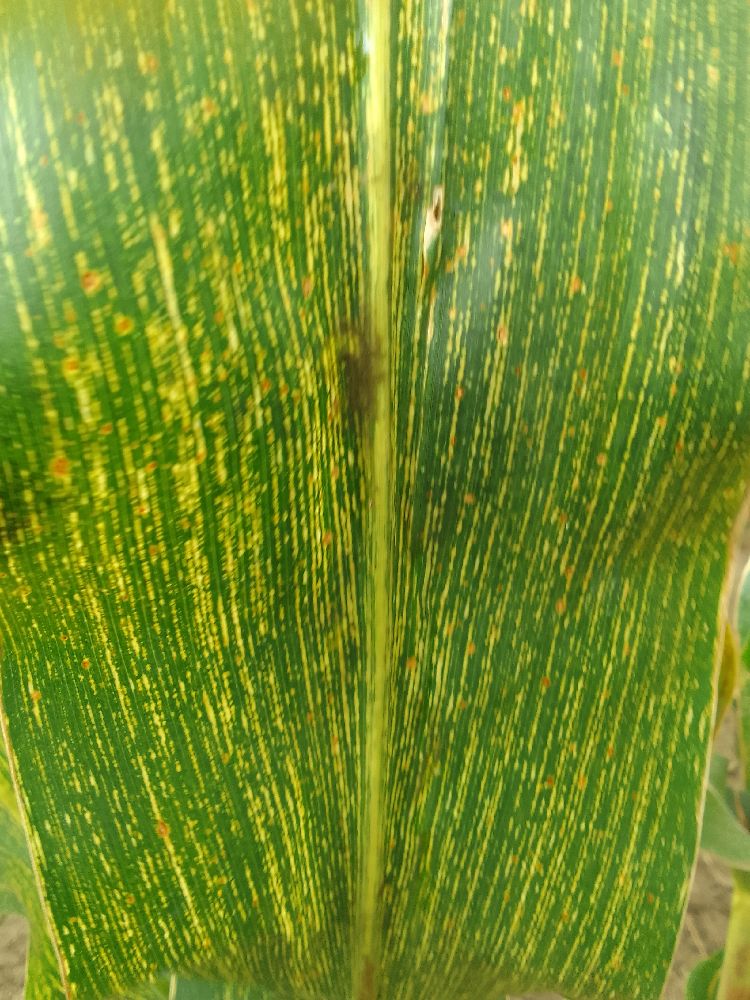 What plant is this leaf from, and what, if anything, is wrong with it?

maize, maize streak virus
